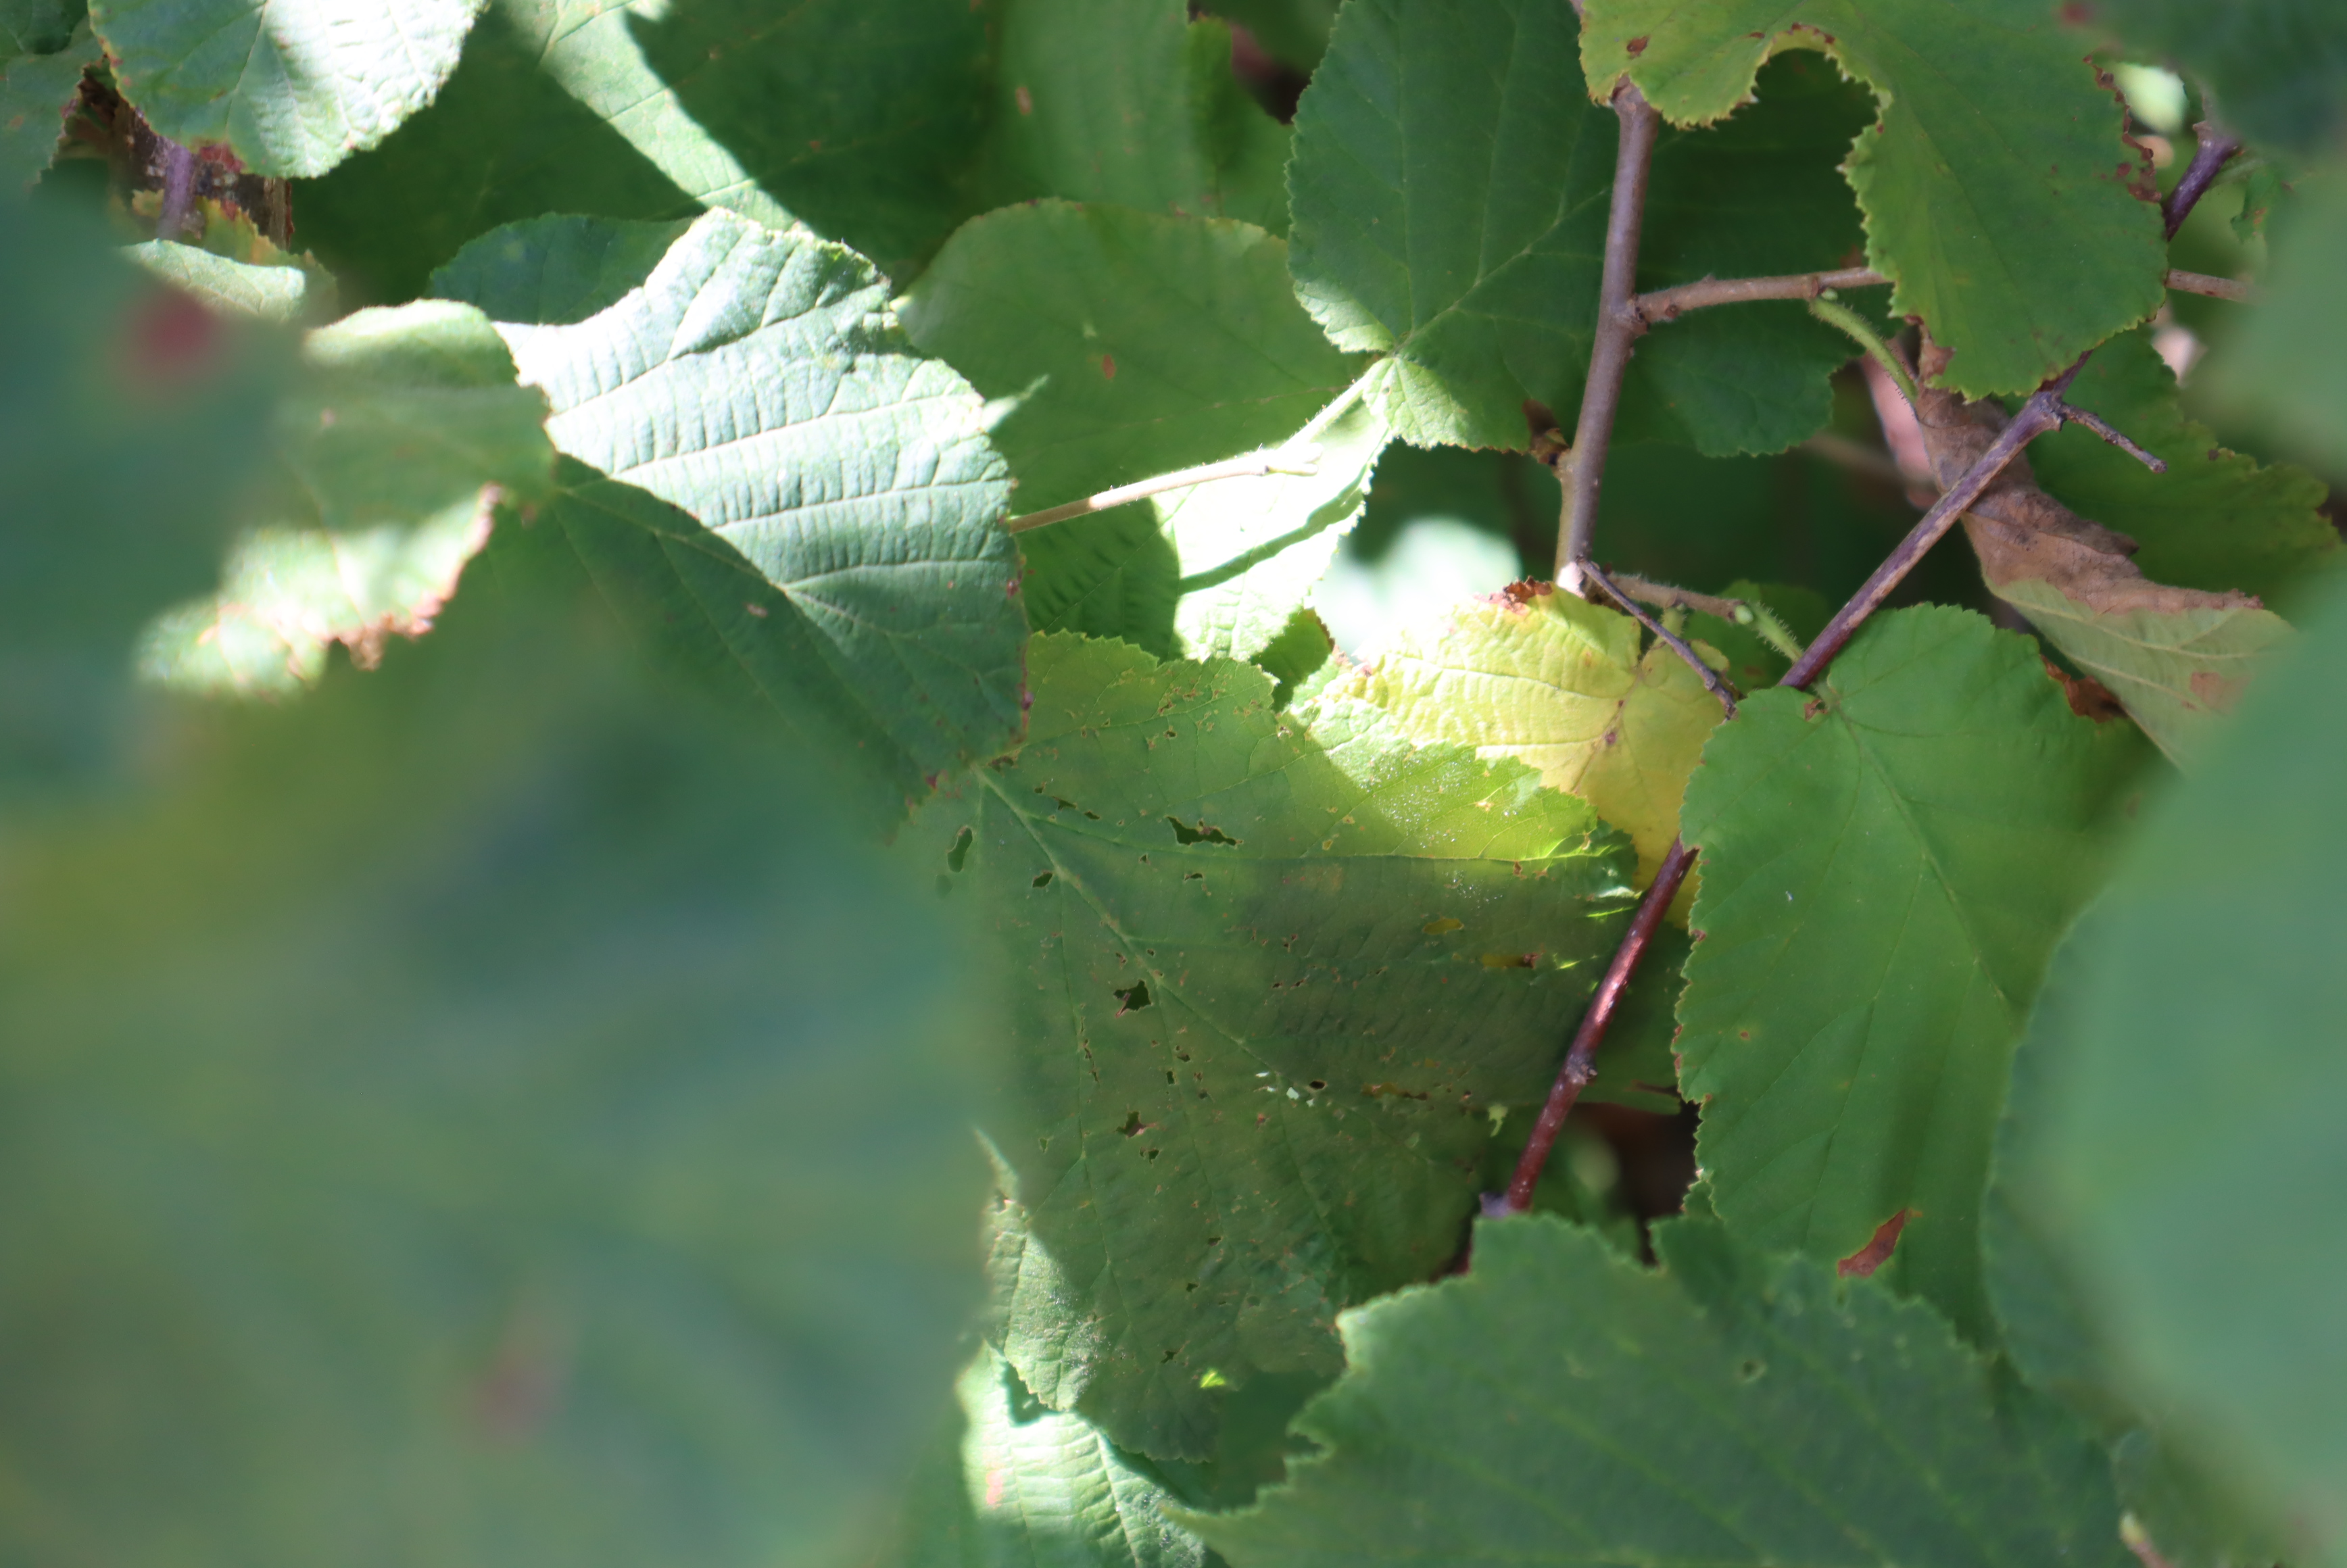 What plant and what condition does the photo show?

hazel, phytophagous, sunburn
